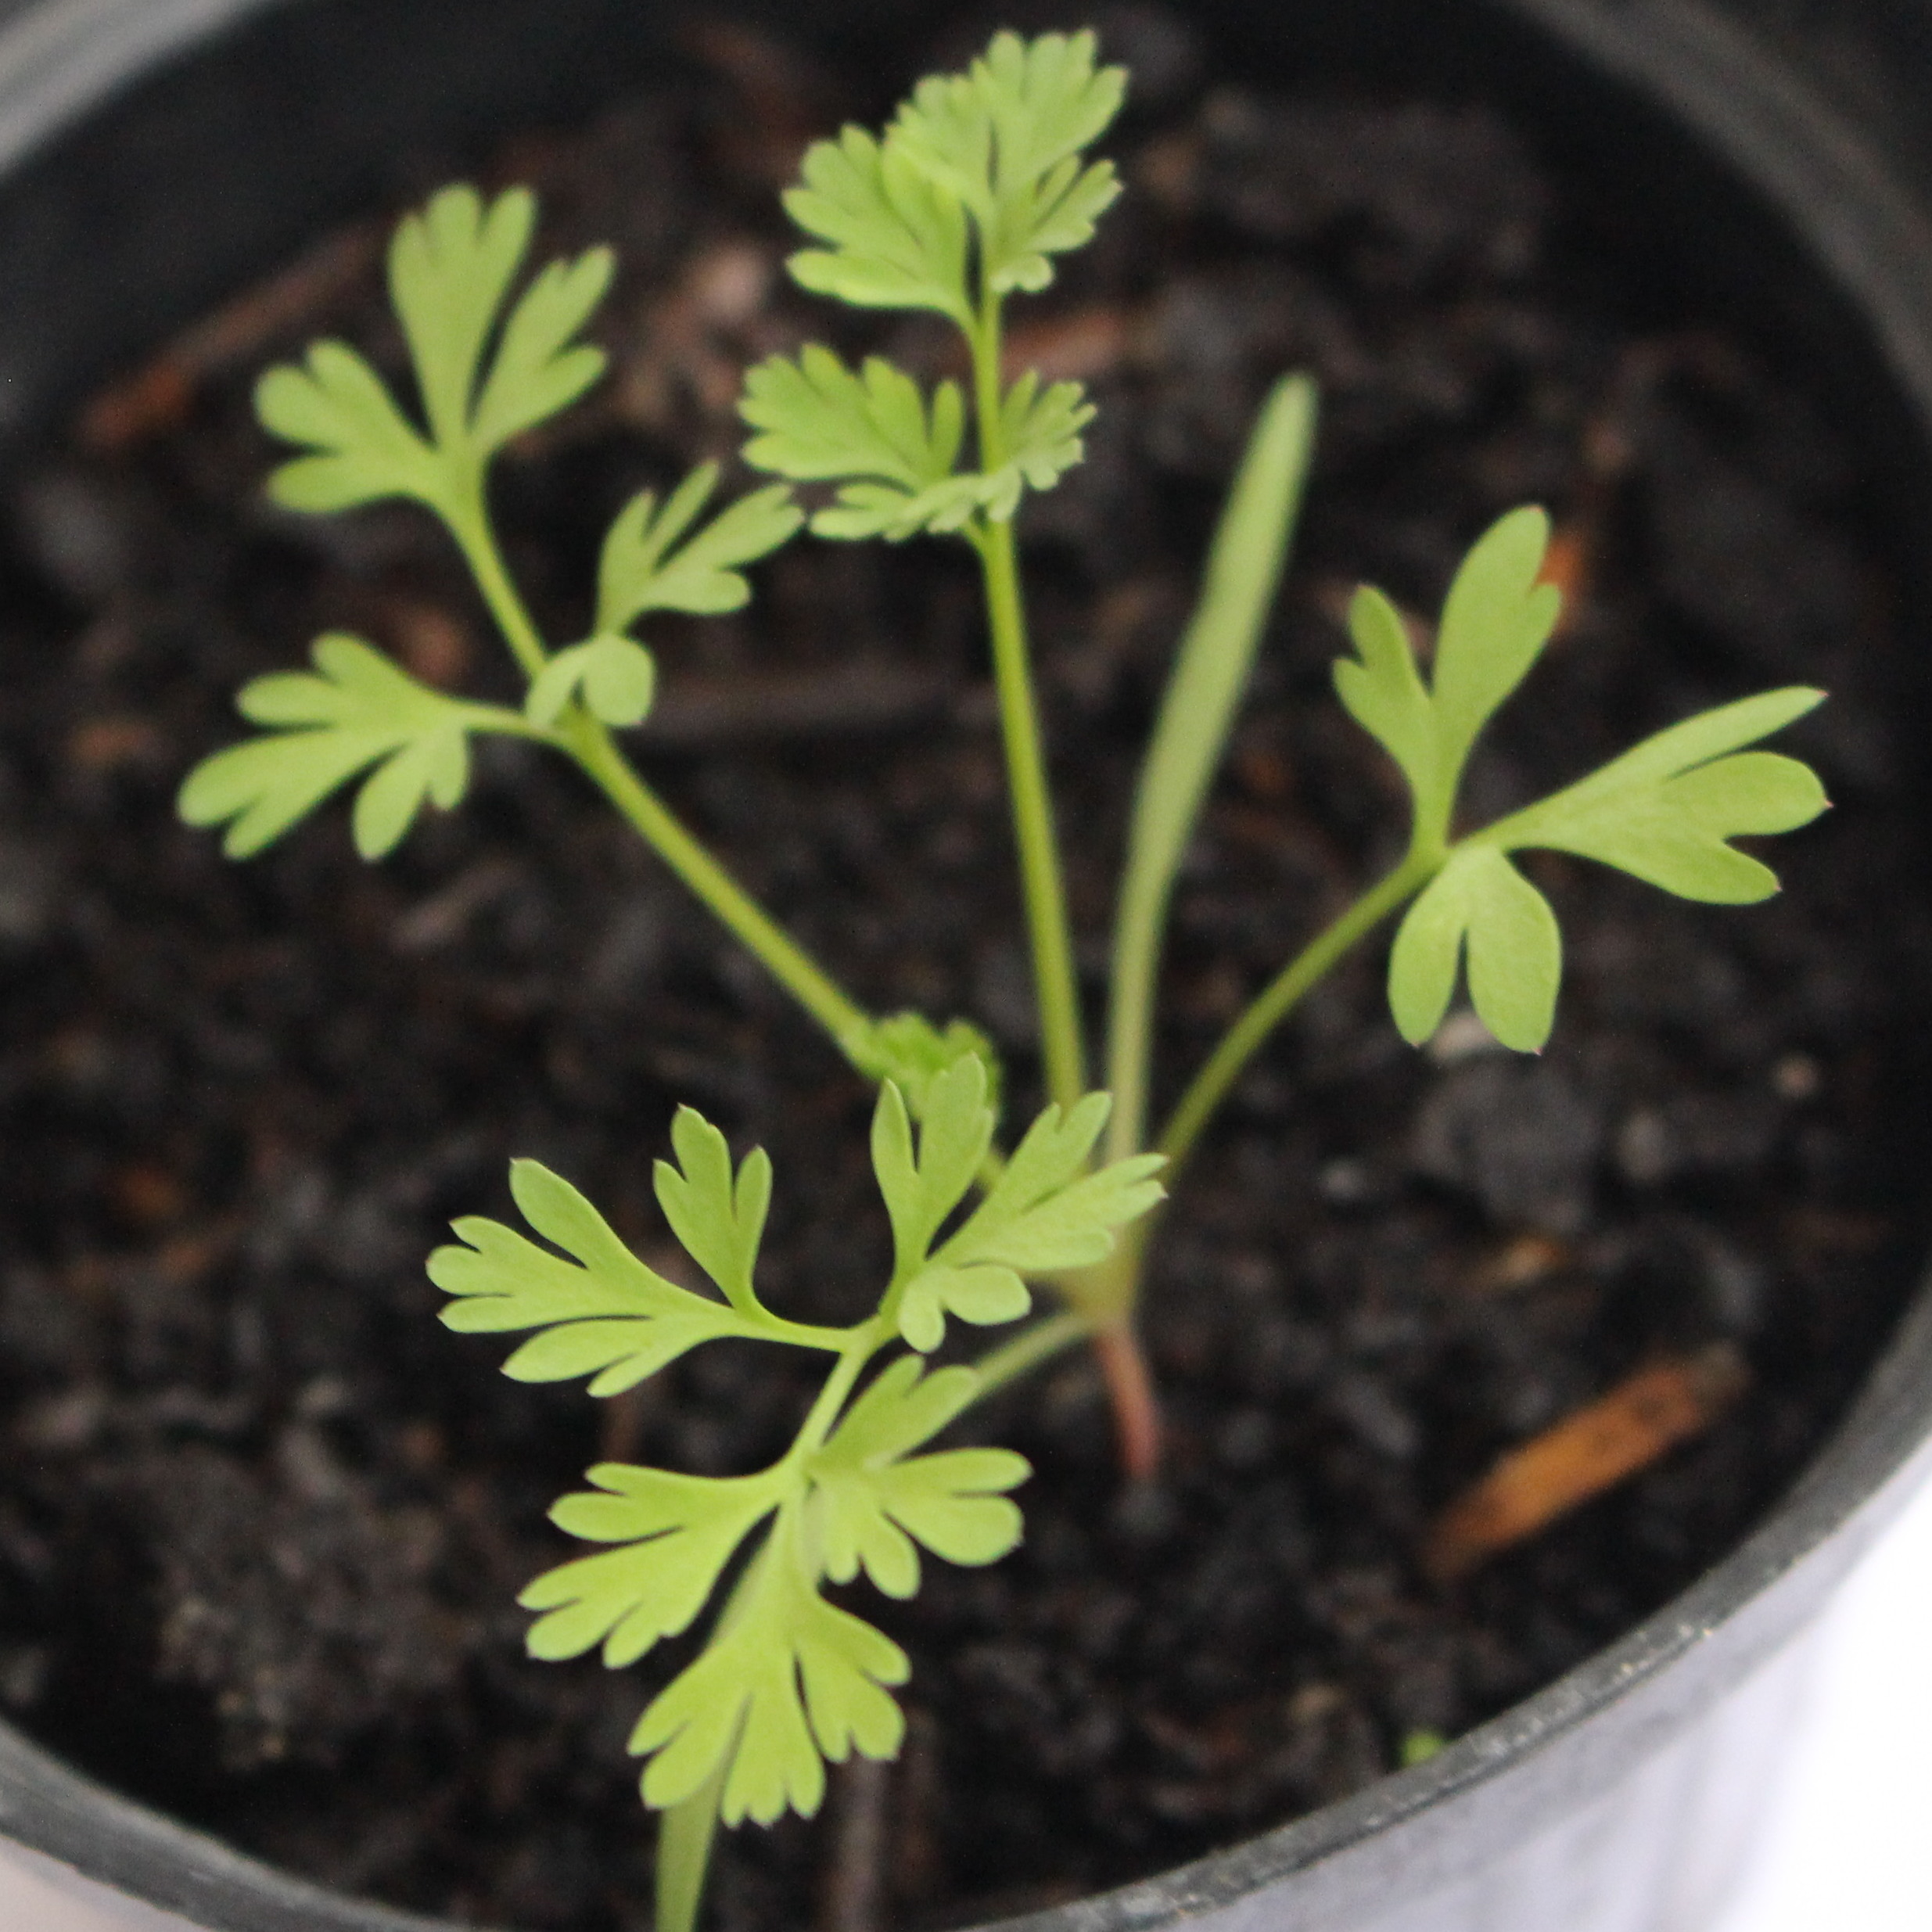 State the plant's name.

Fumaria officinalis
